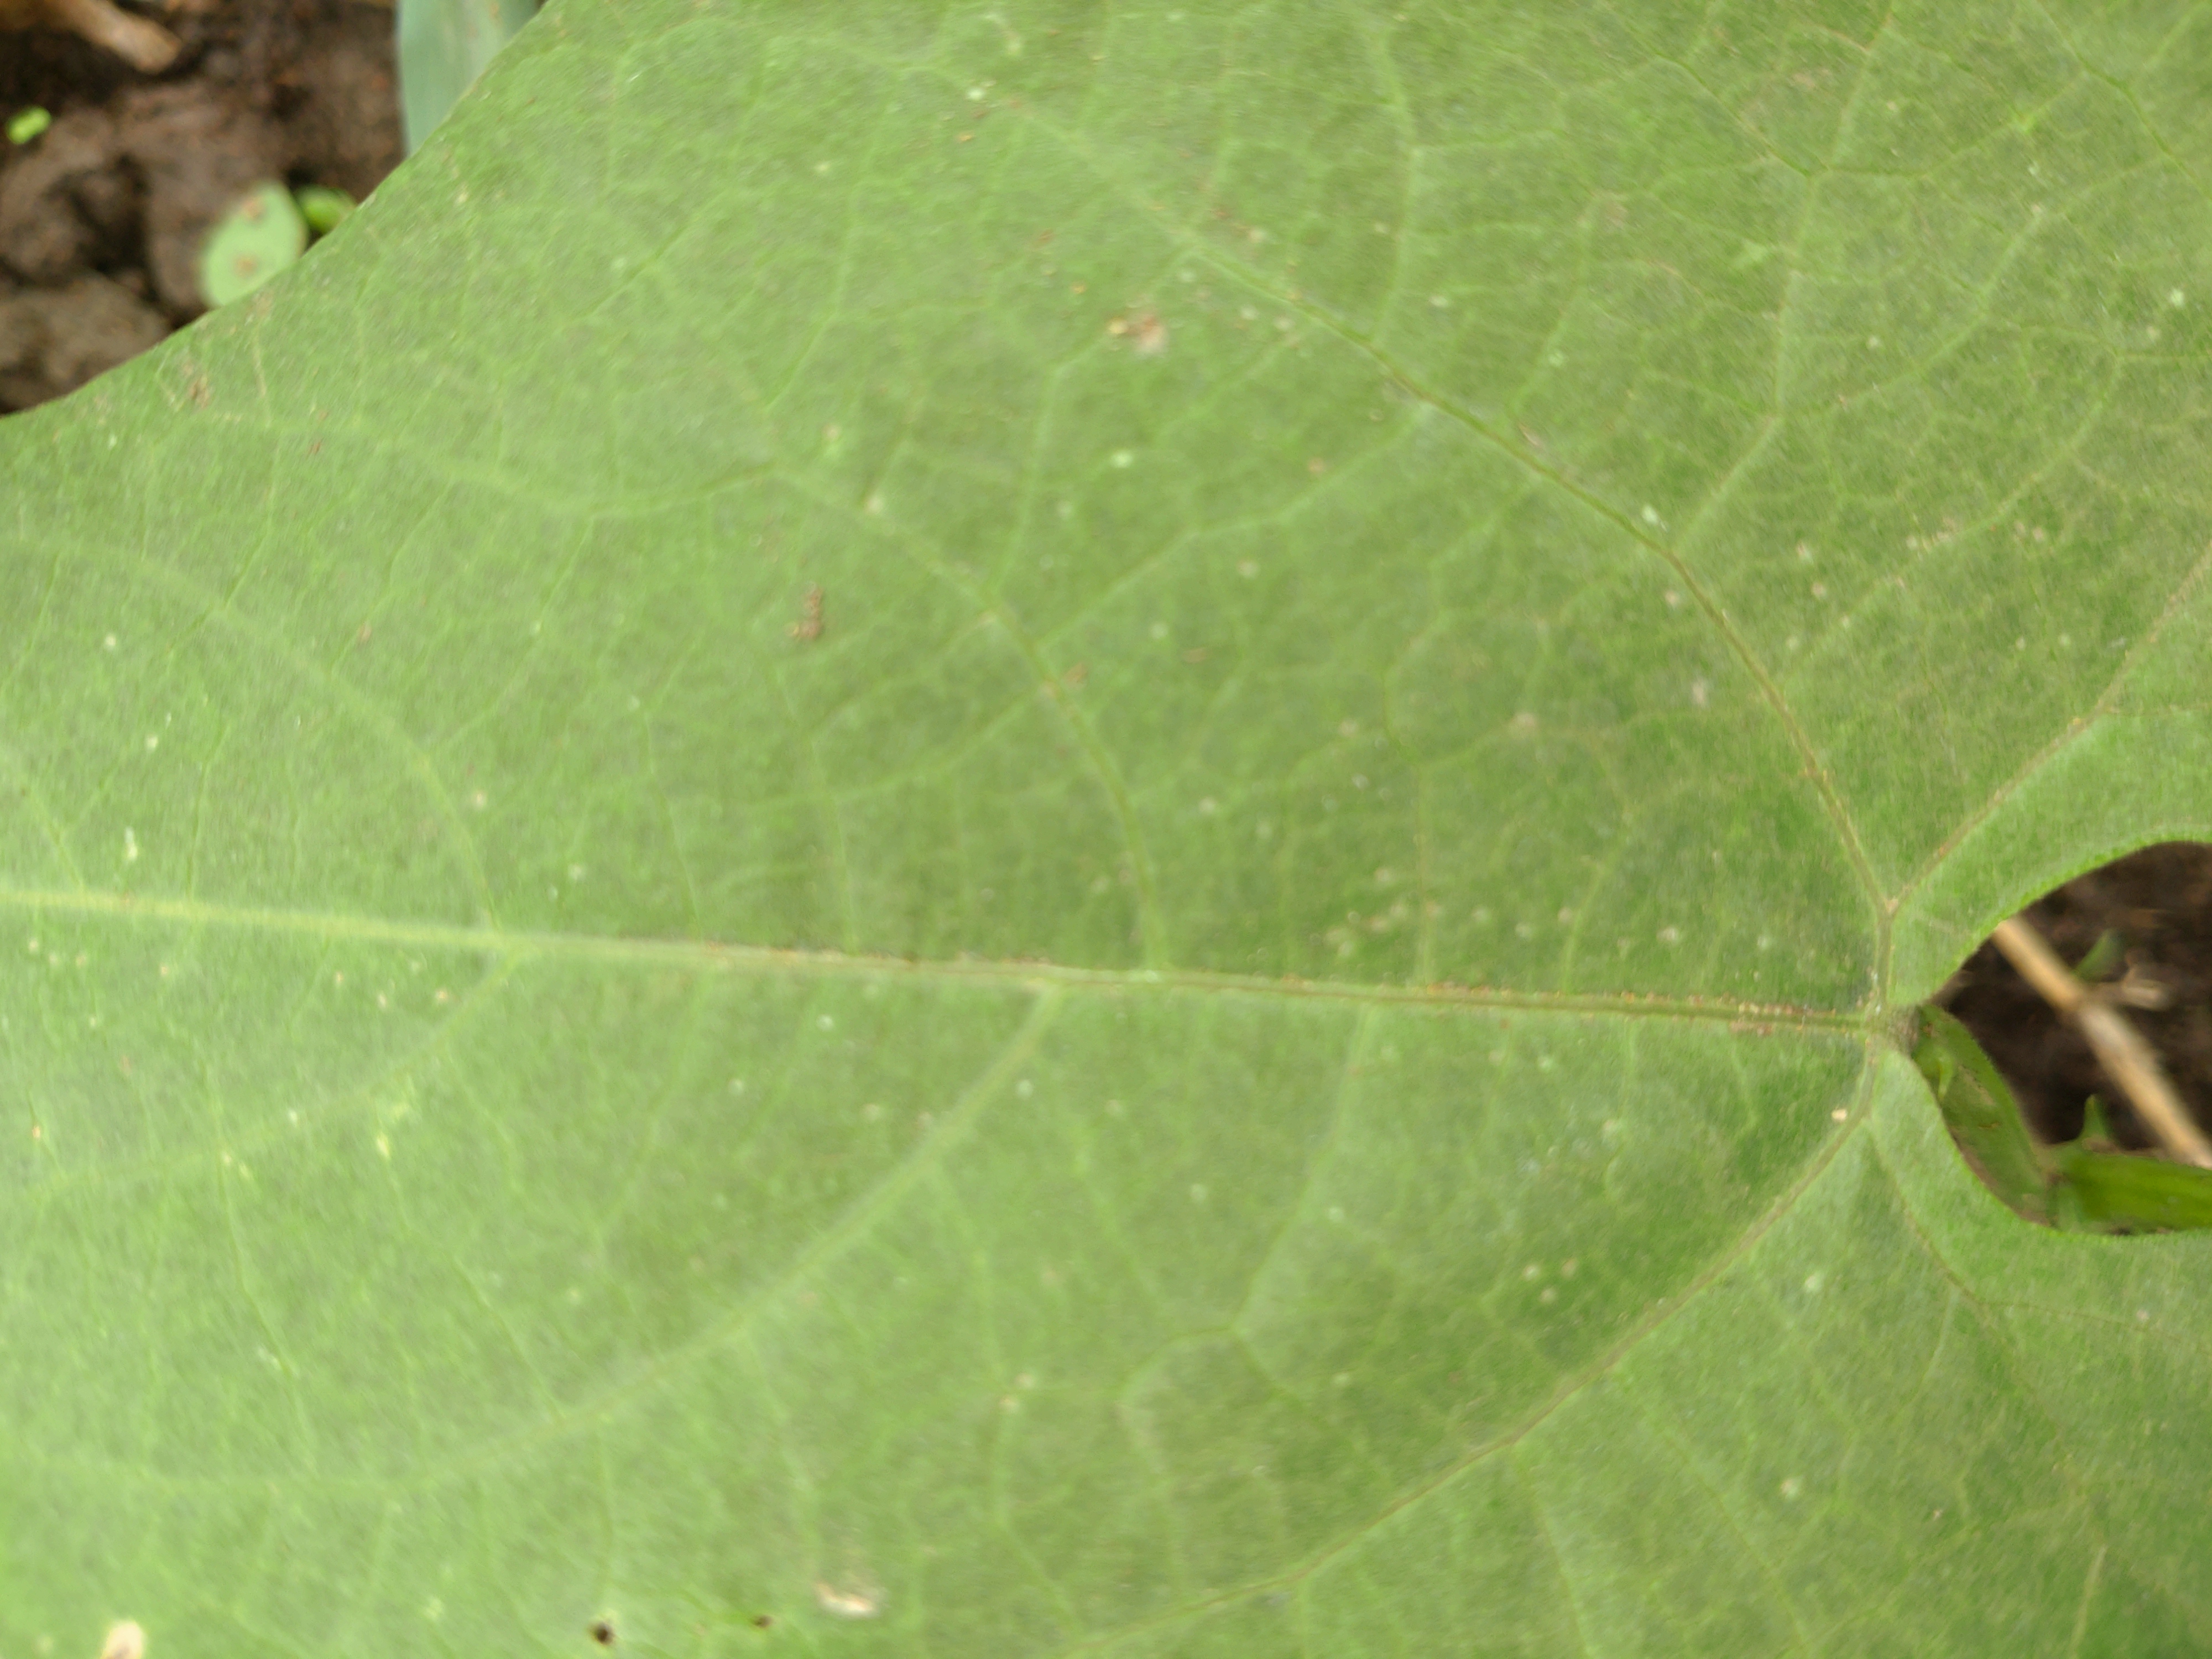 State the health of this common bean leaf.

healthy
